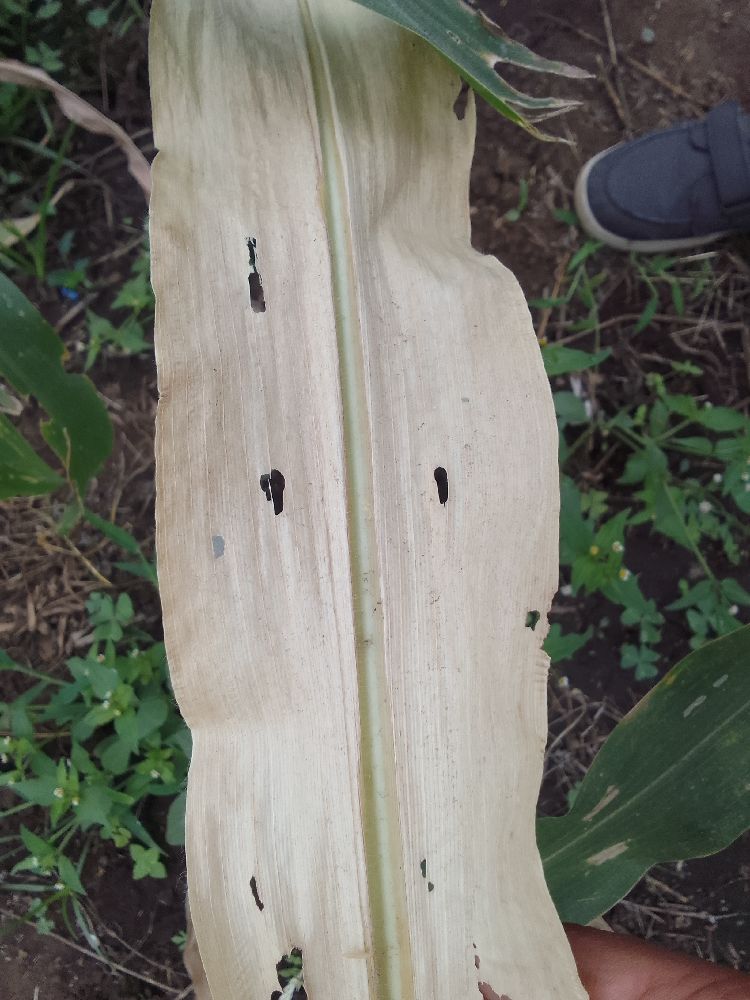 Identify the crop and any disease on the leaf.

maize, maize lethal necrosis
